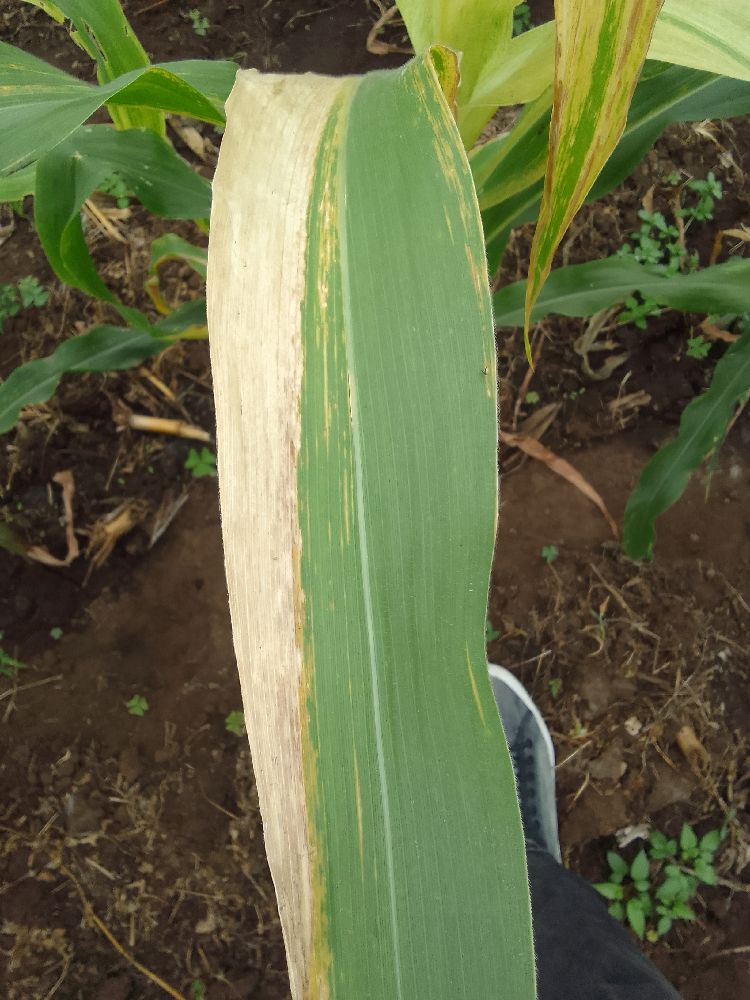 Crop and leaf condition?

maize, maize lethal necrosis
